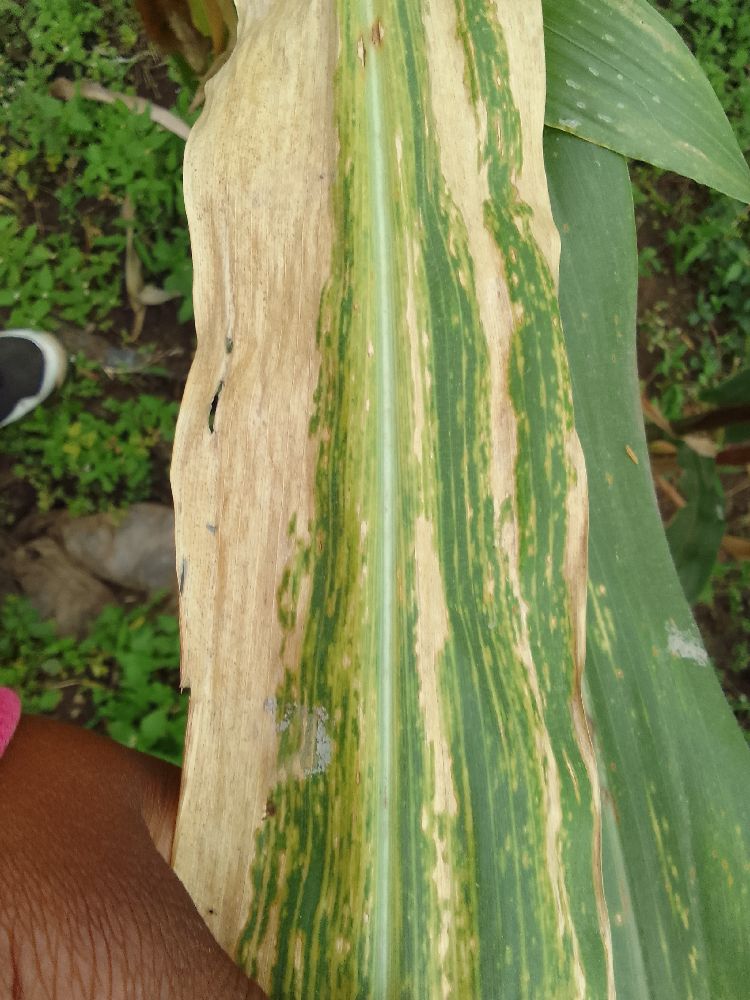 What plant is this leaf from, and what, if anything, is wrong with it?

maize, maize lethal necrosis
